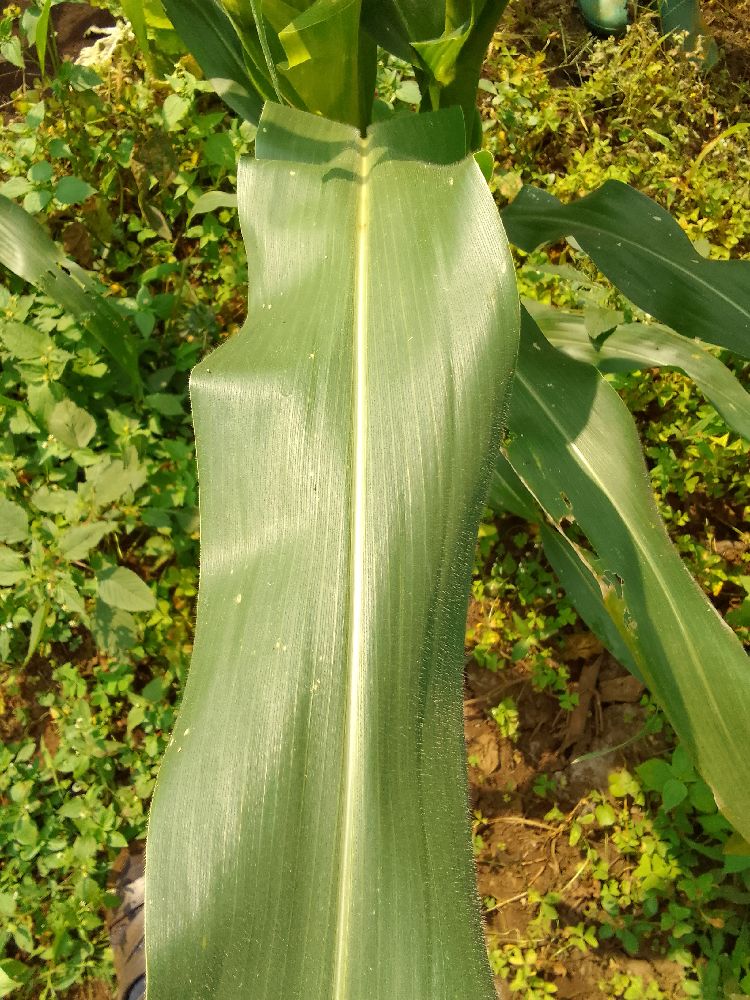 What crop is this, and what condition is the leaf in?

maize, healthy
